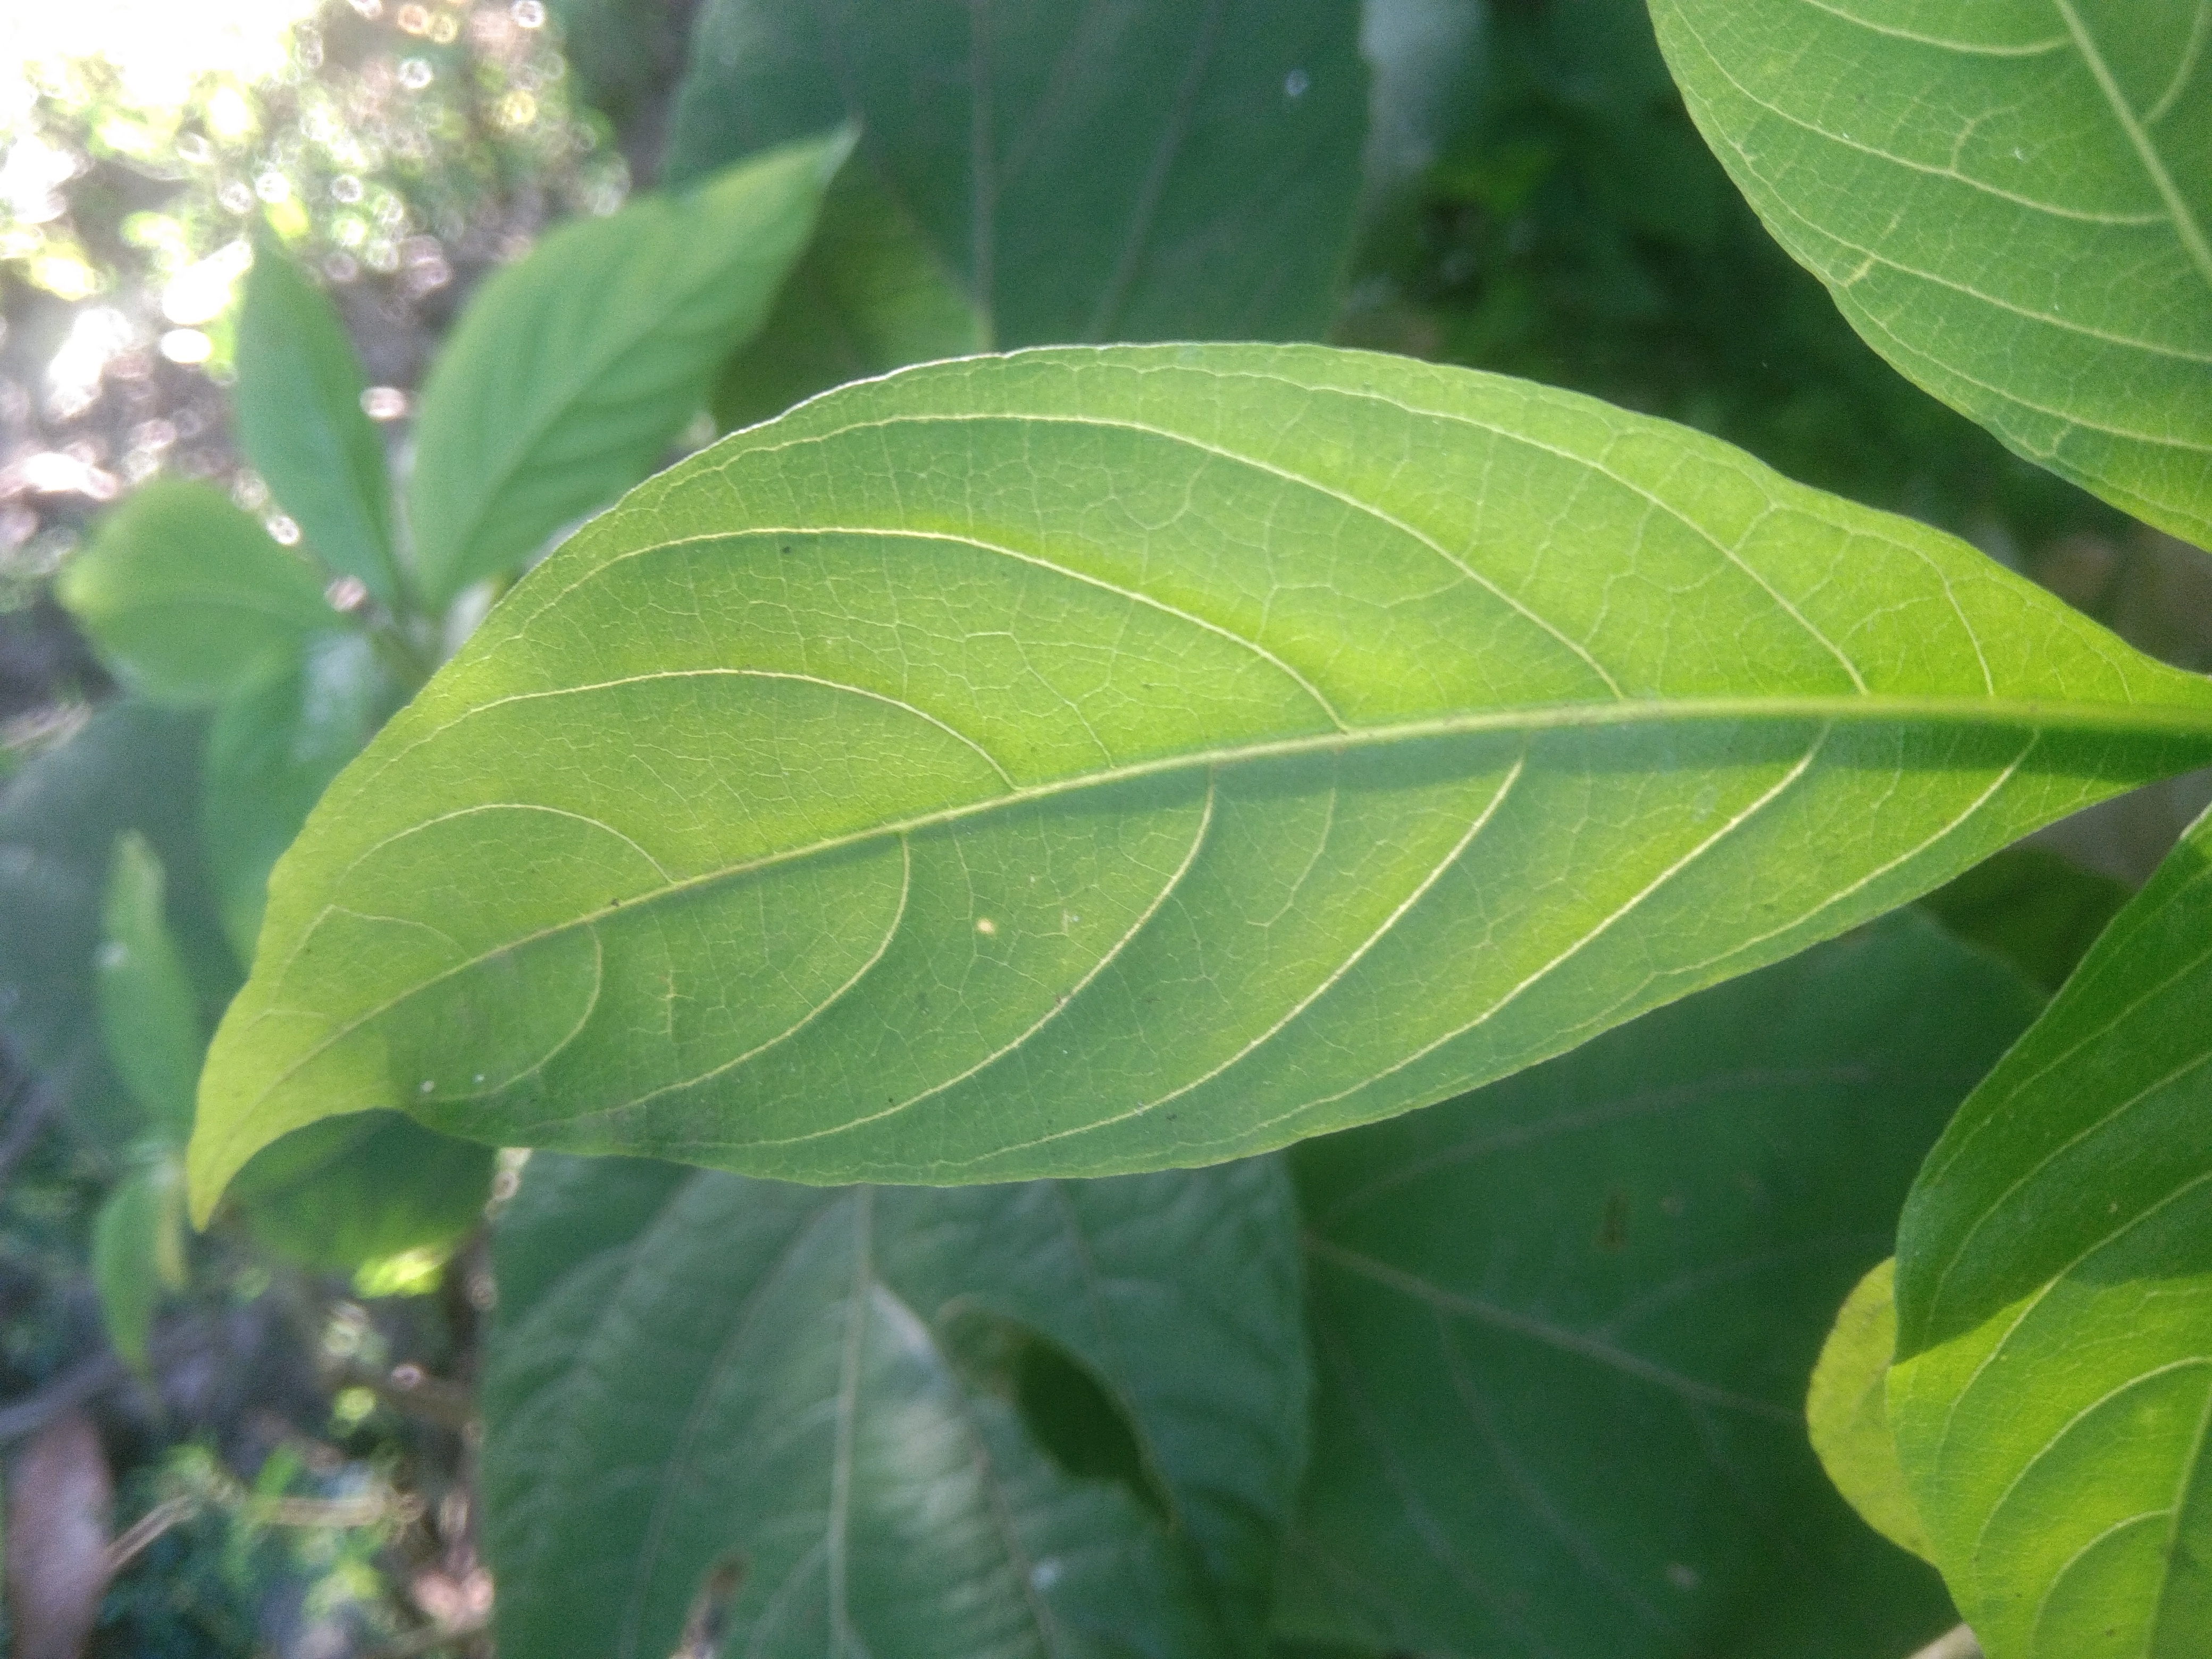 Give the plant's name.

vasaka
